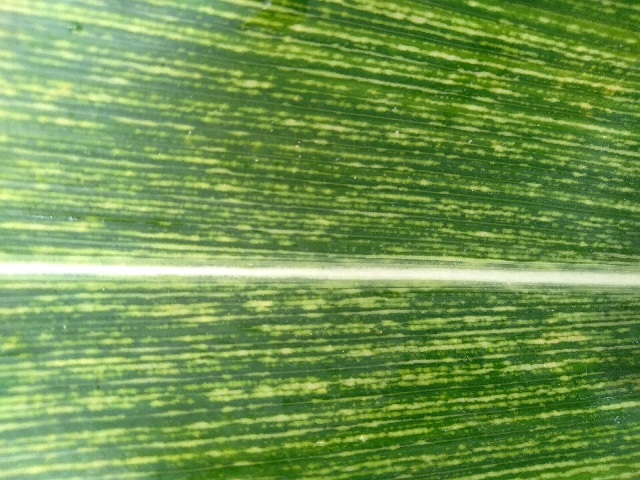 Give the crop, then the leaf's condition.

maize, maize streak virus
